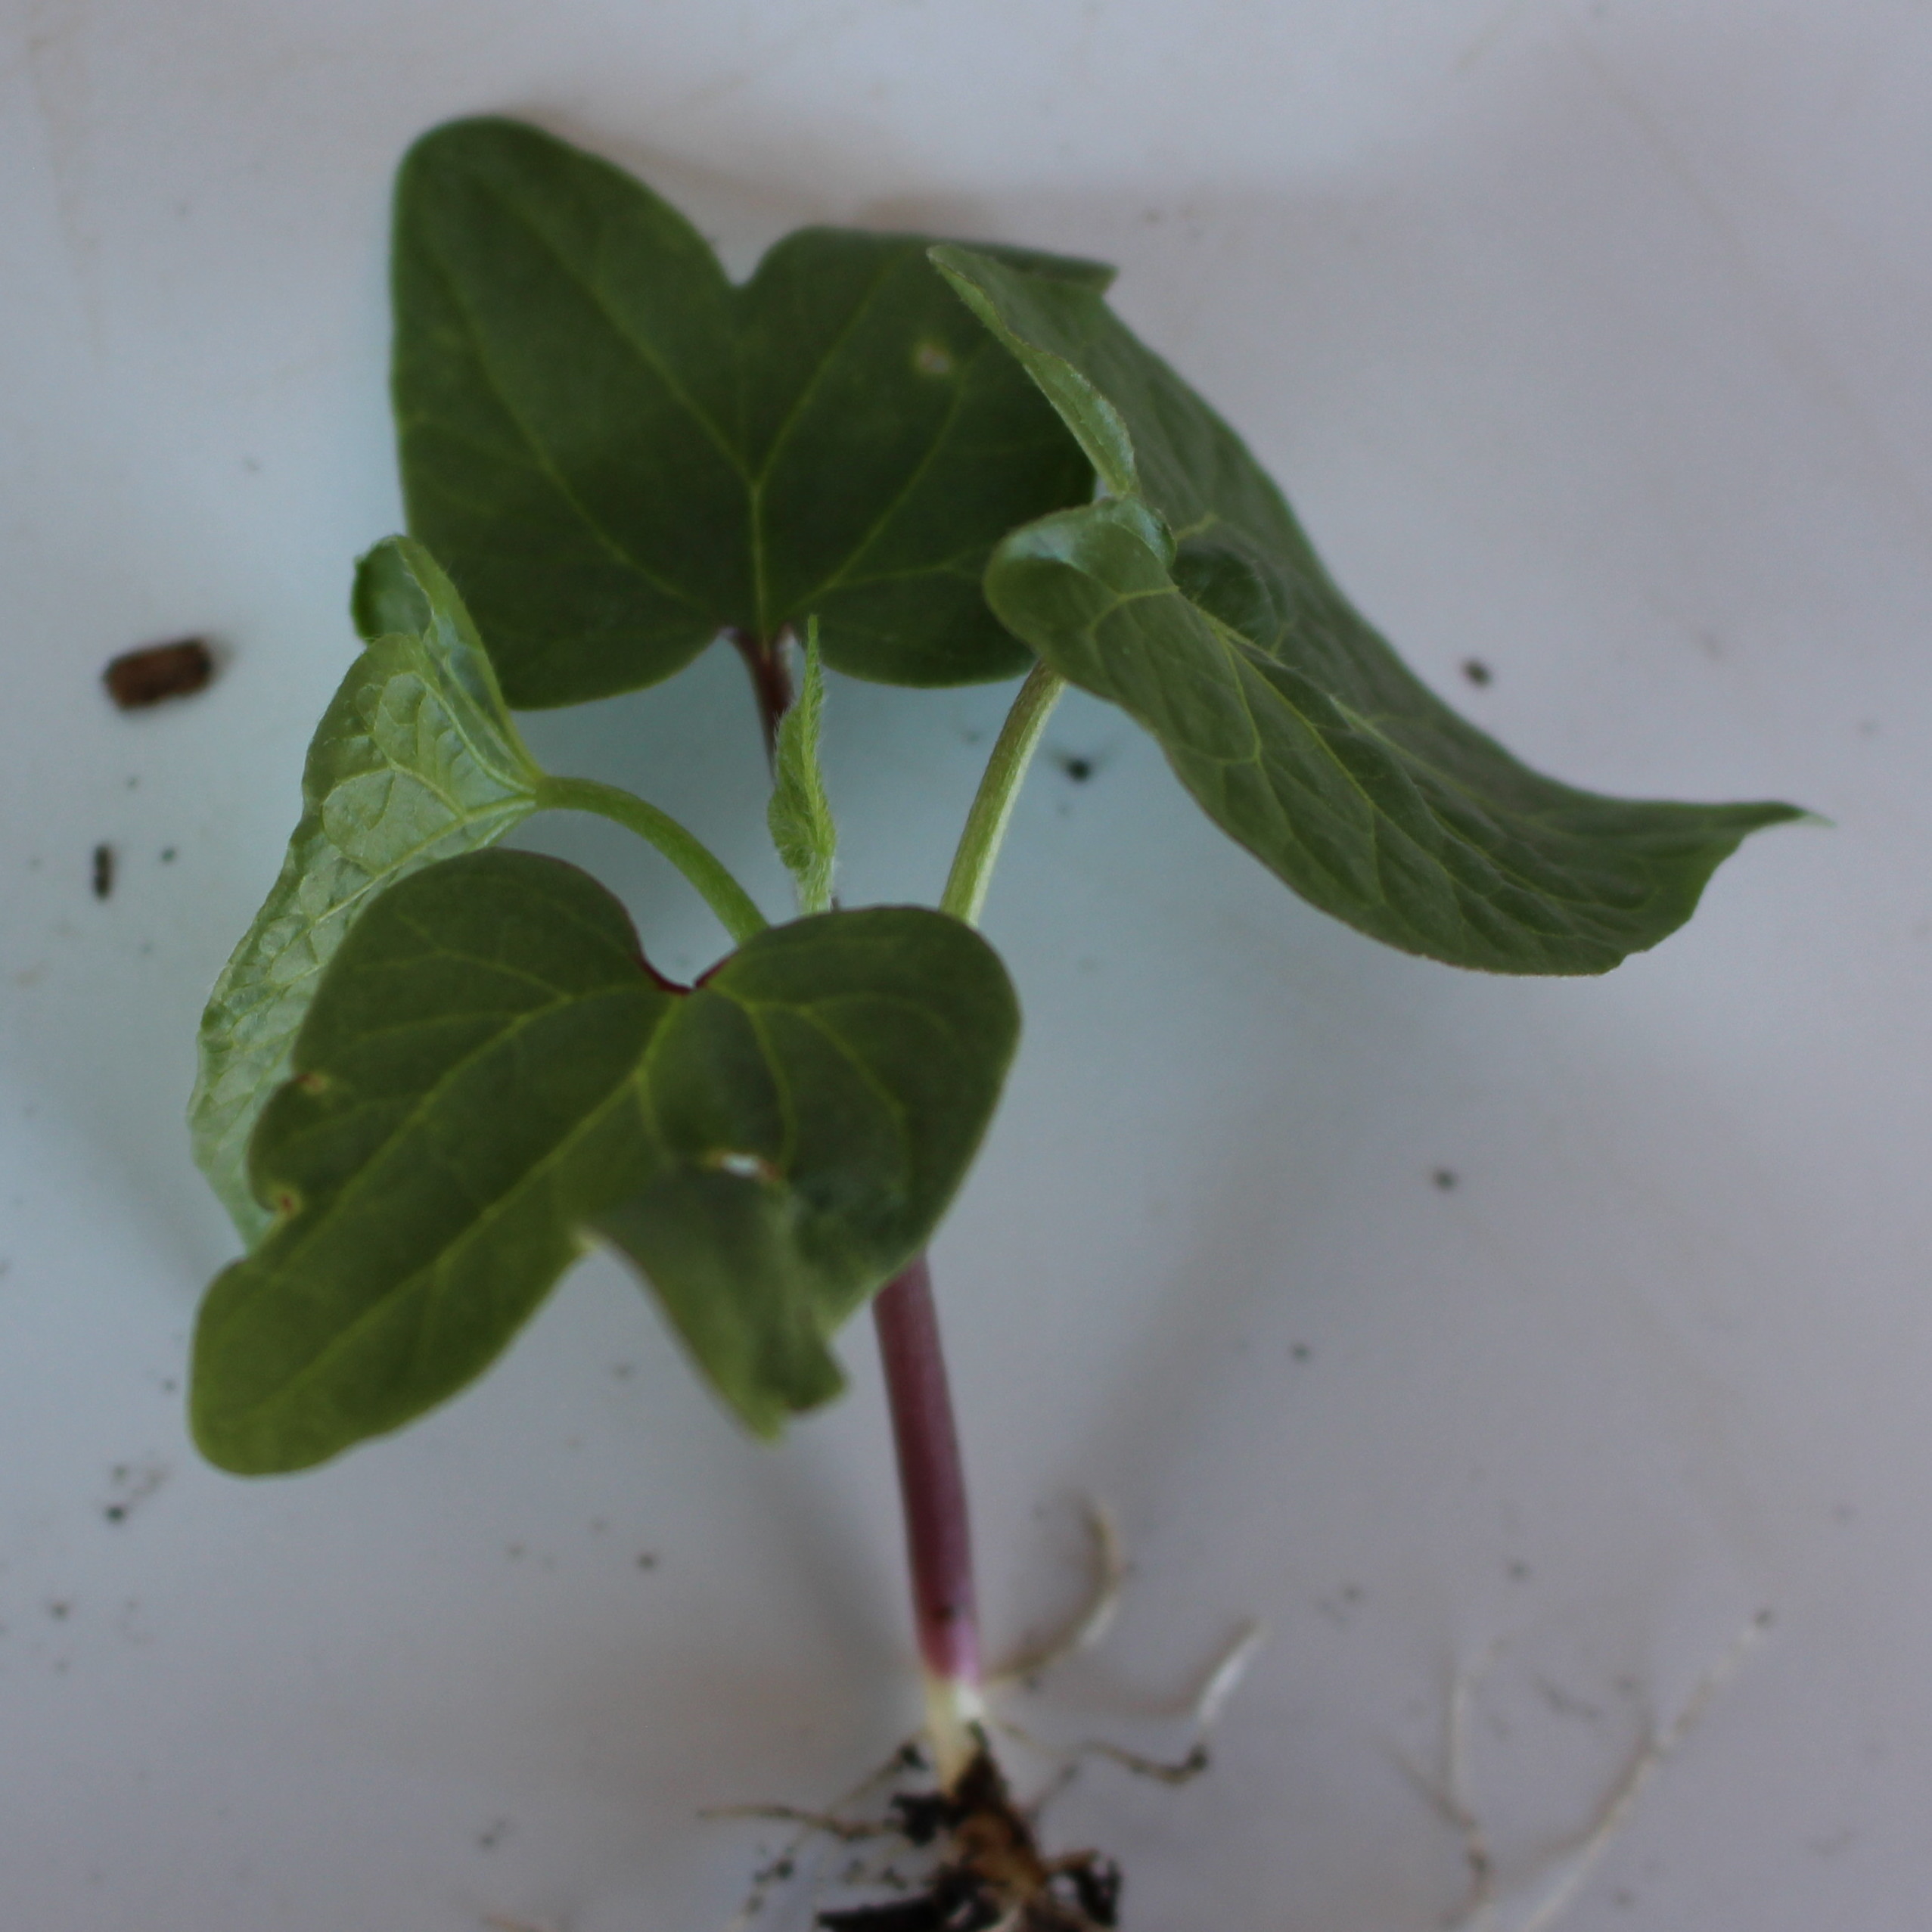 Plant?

Convolvulus arvensis
